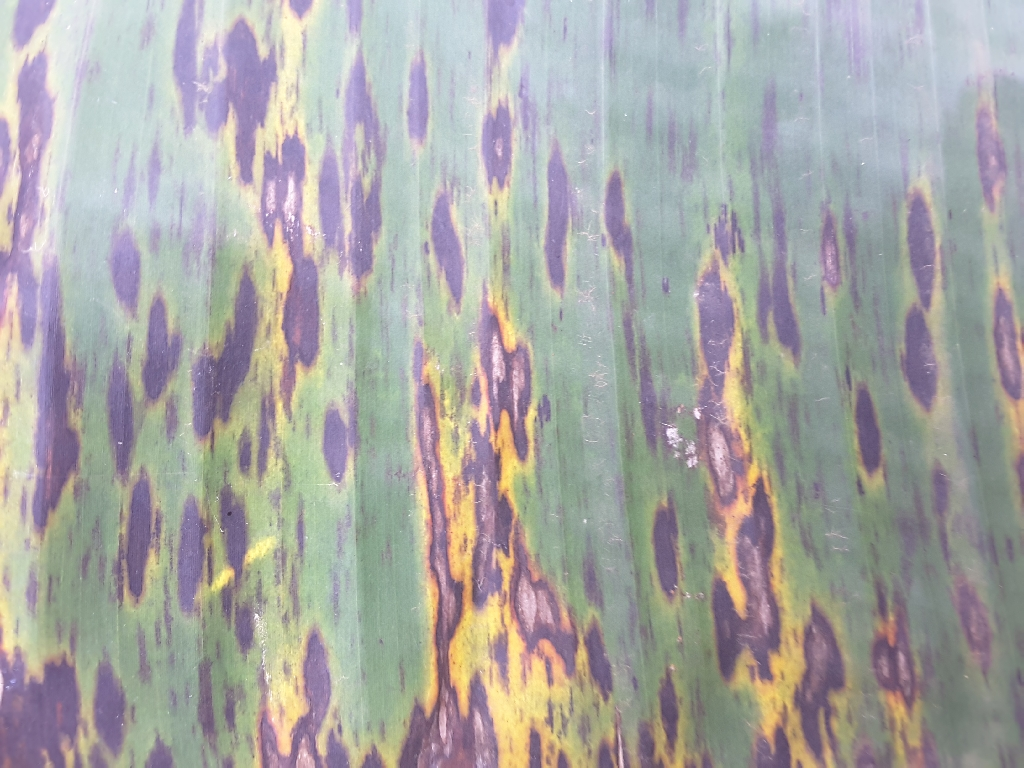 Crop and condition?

banana, black sigatoka
